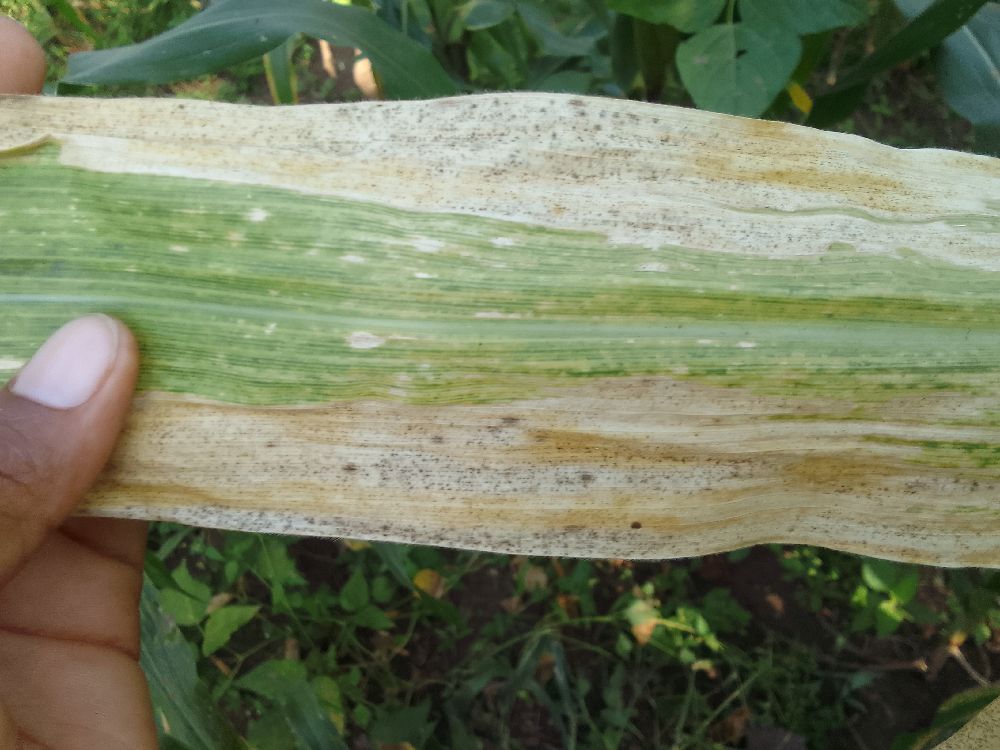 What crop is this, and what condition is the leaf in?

maize, maize lethal necrosis
